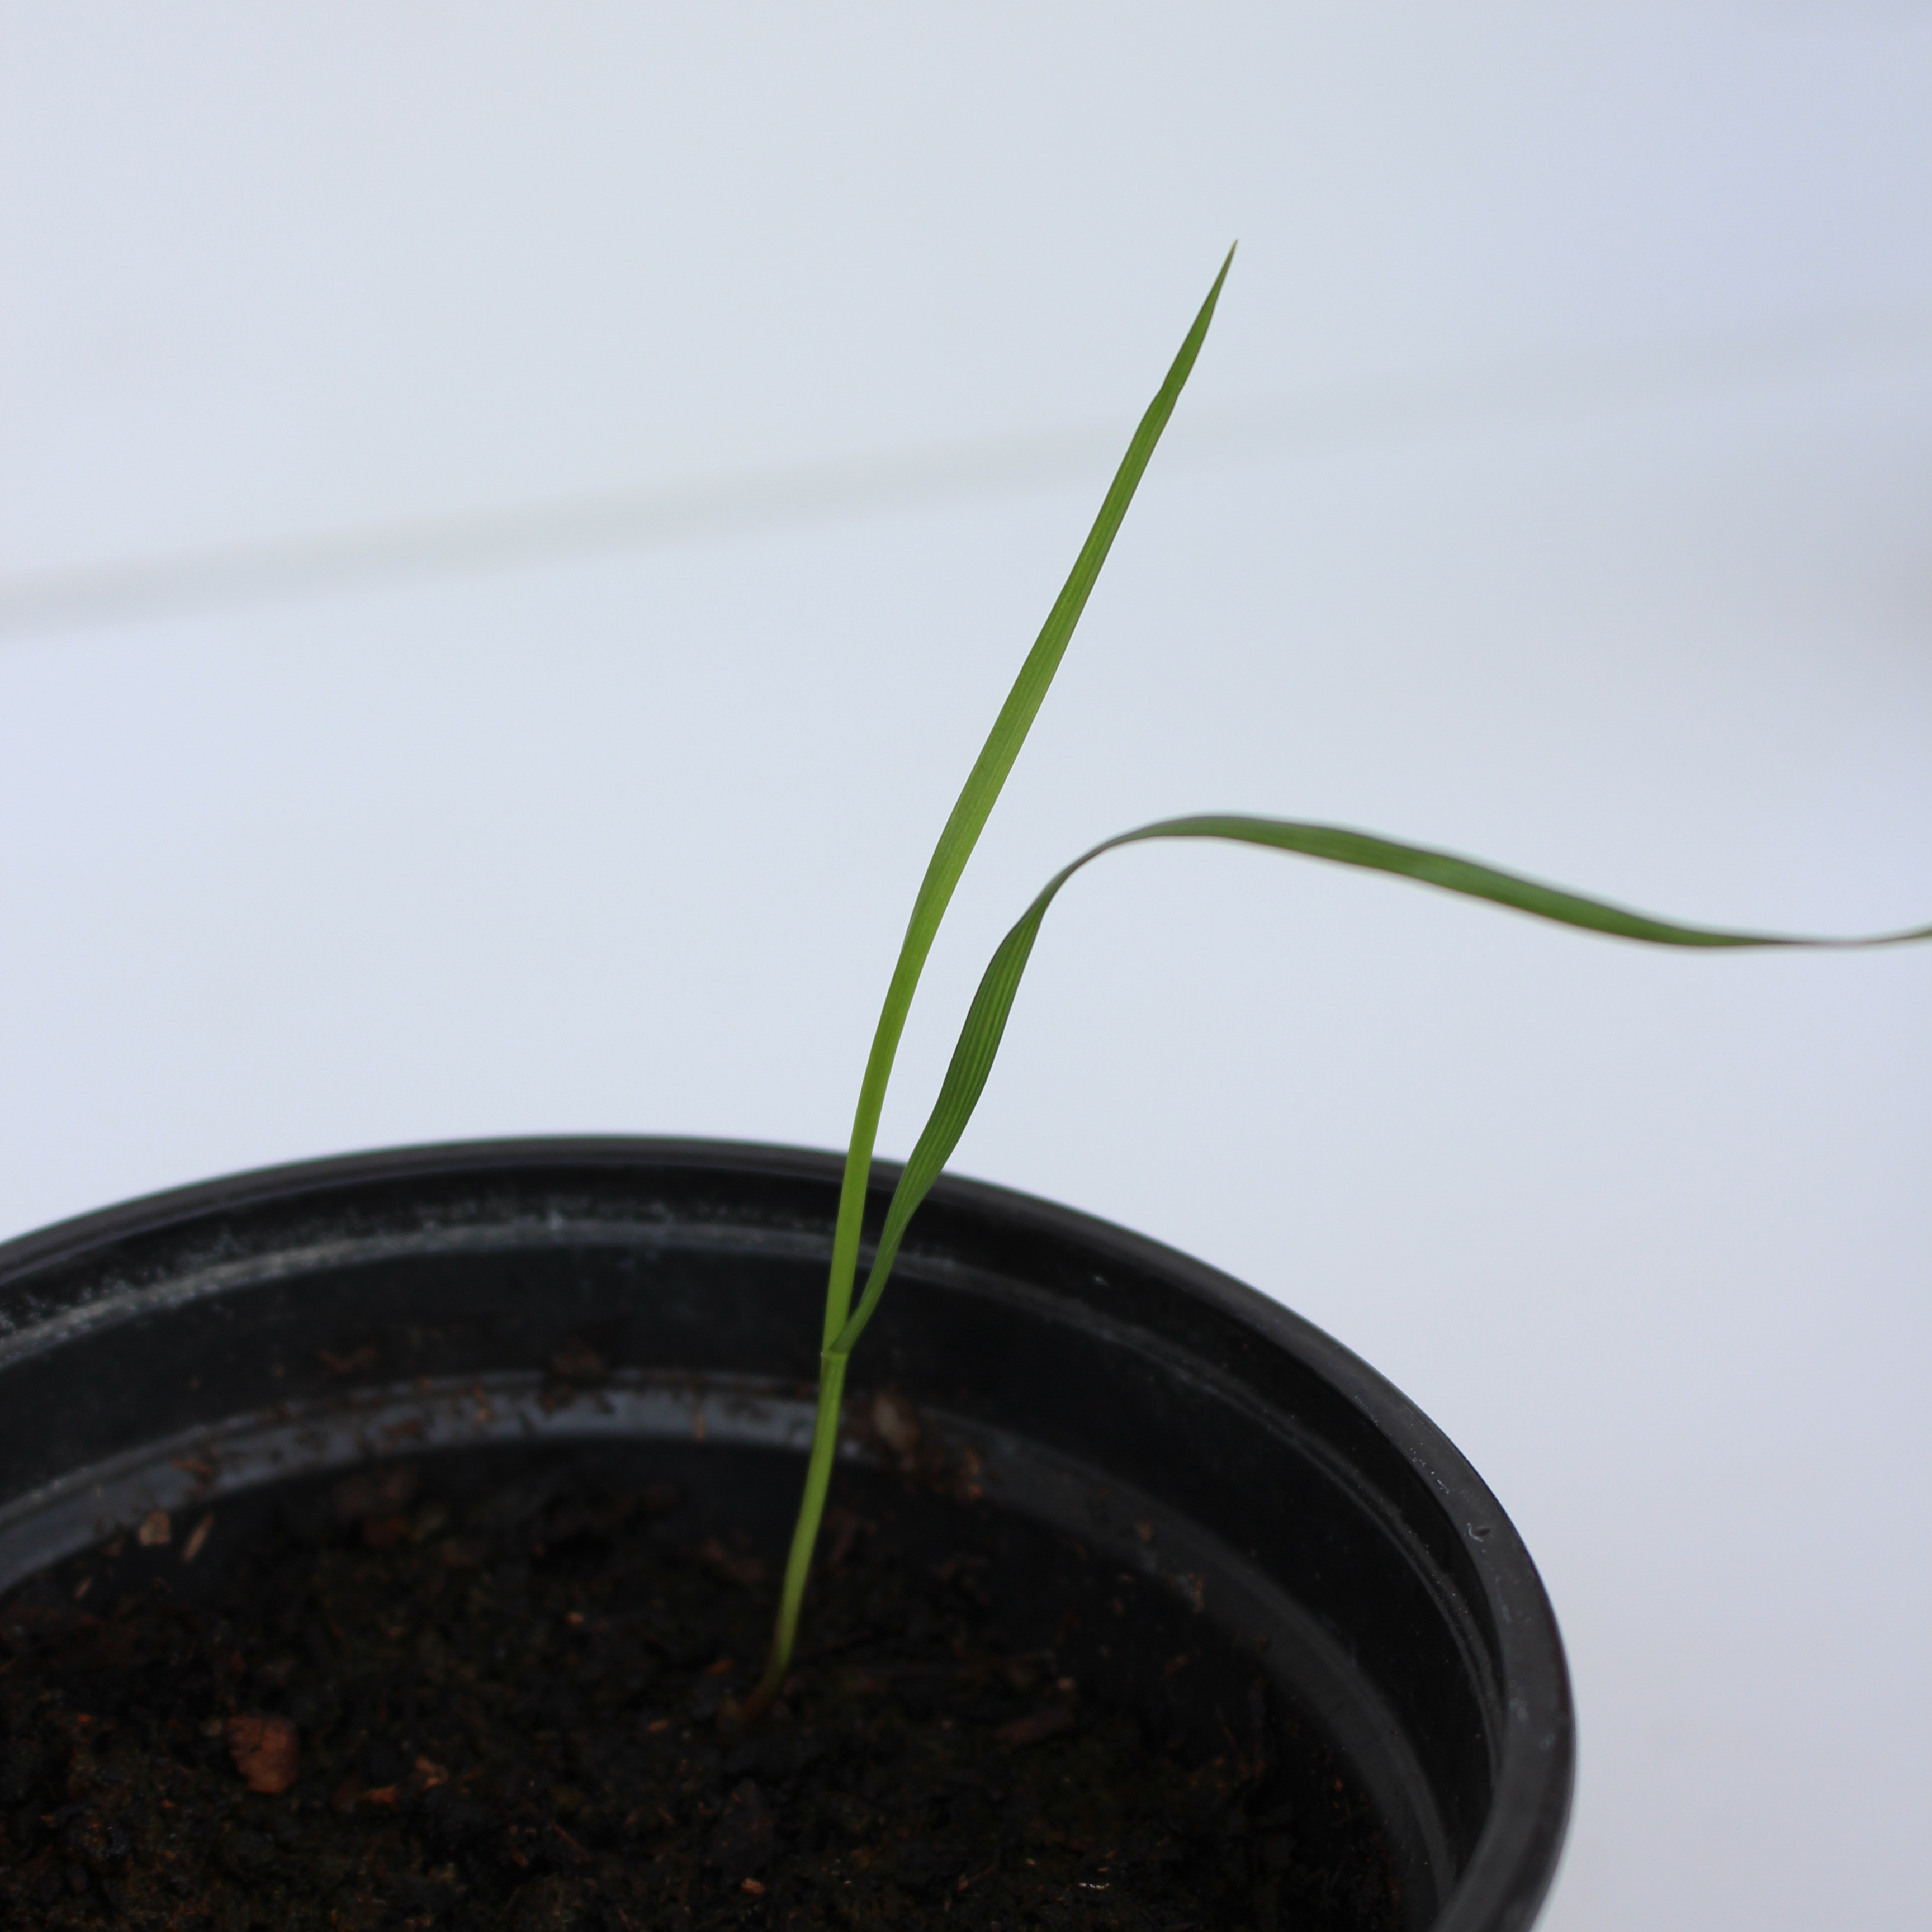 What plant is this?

Lolium multiflorum
